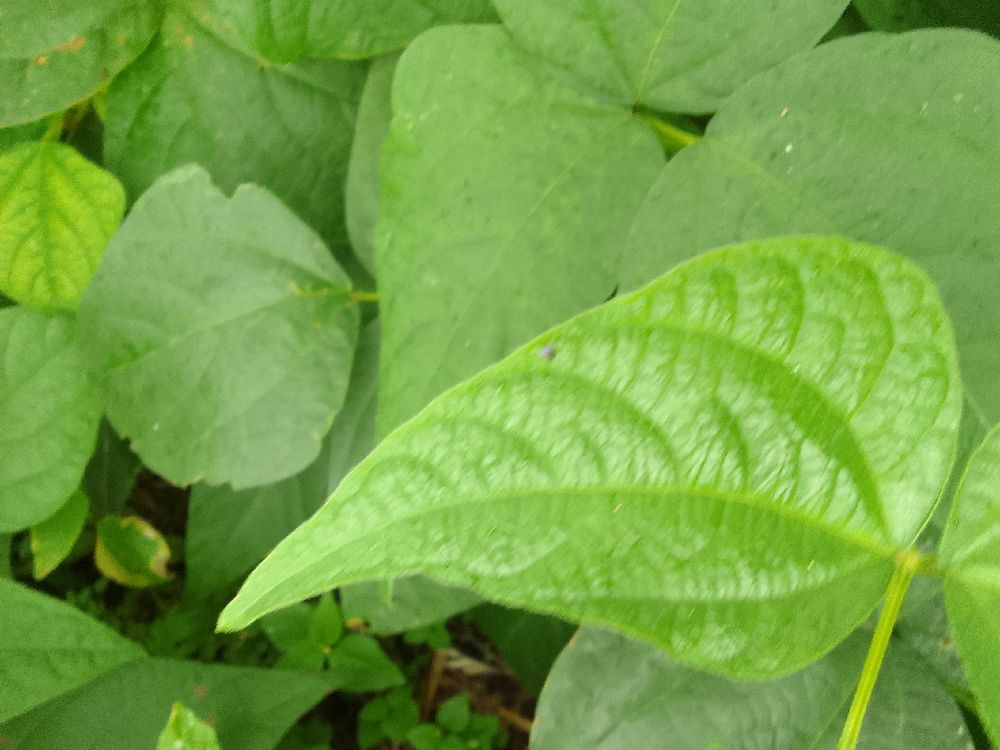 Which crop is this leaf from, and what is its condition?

common bean, healthy
